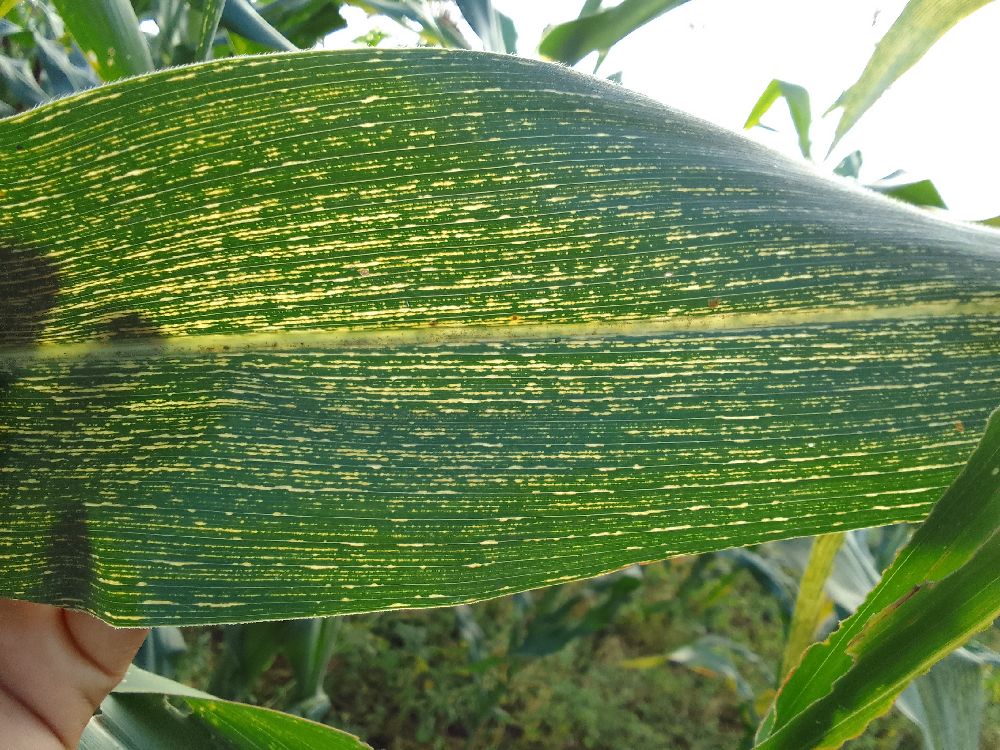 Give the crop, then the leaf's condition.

maize, maize streak virus
